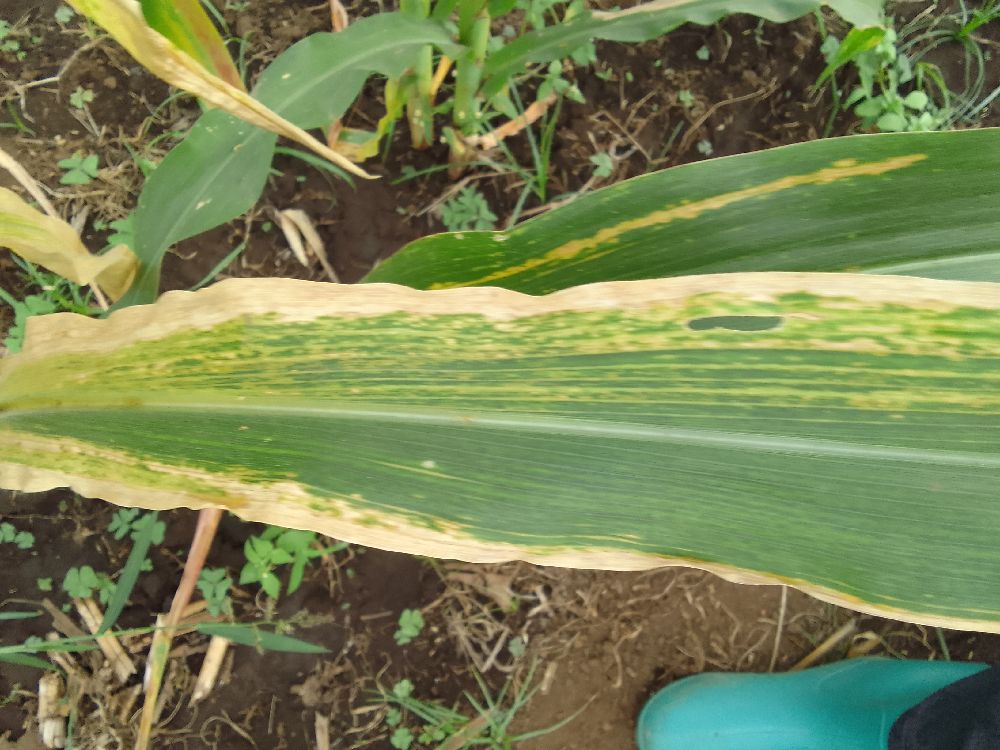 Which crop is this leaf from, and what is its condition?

maize, maize lethal necrosis
